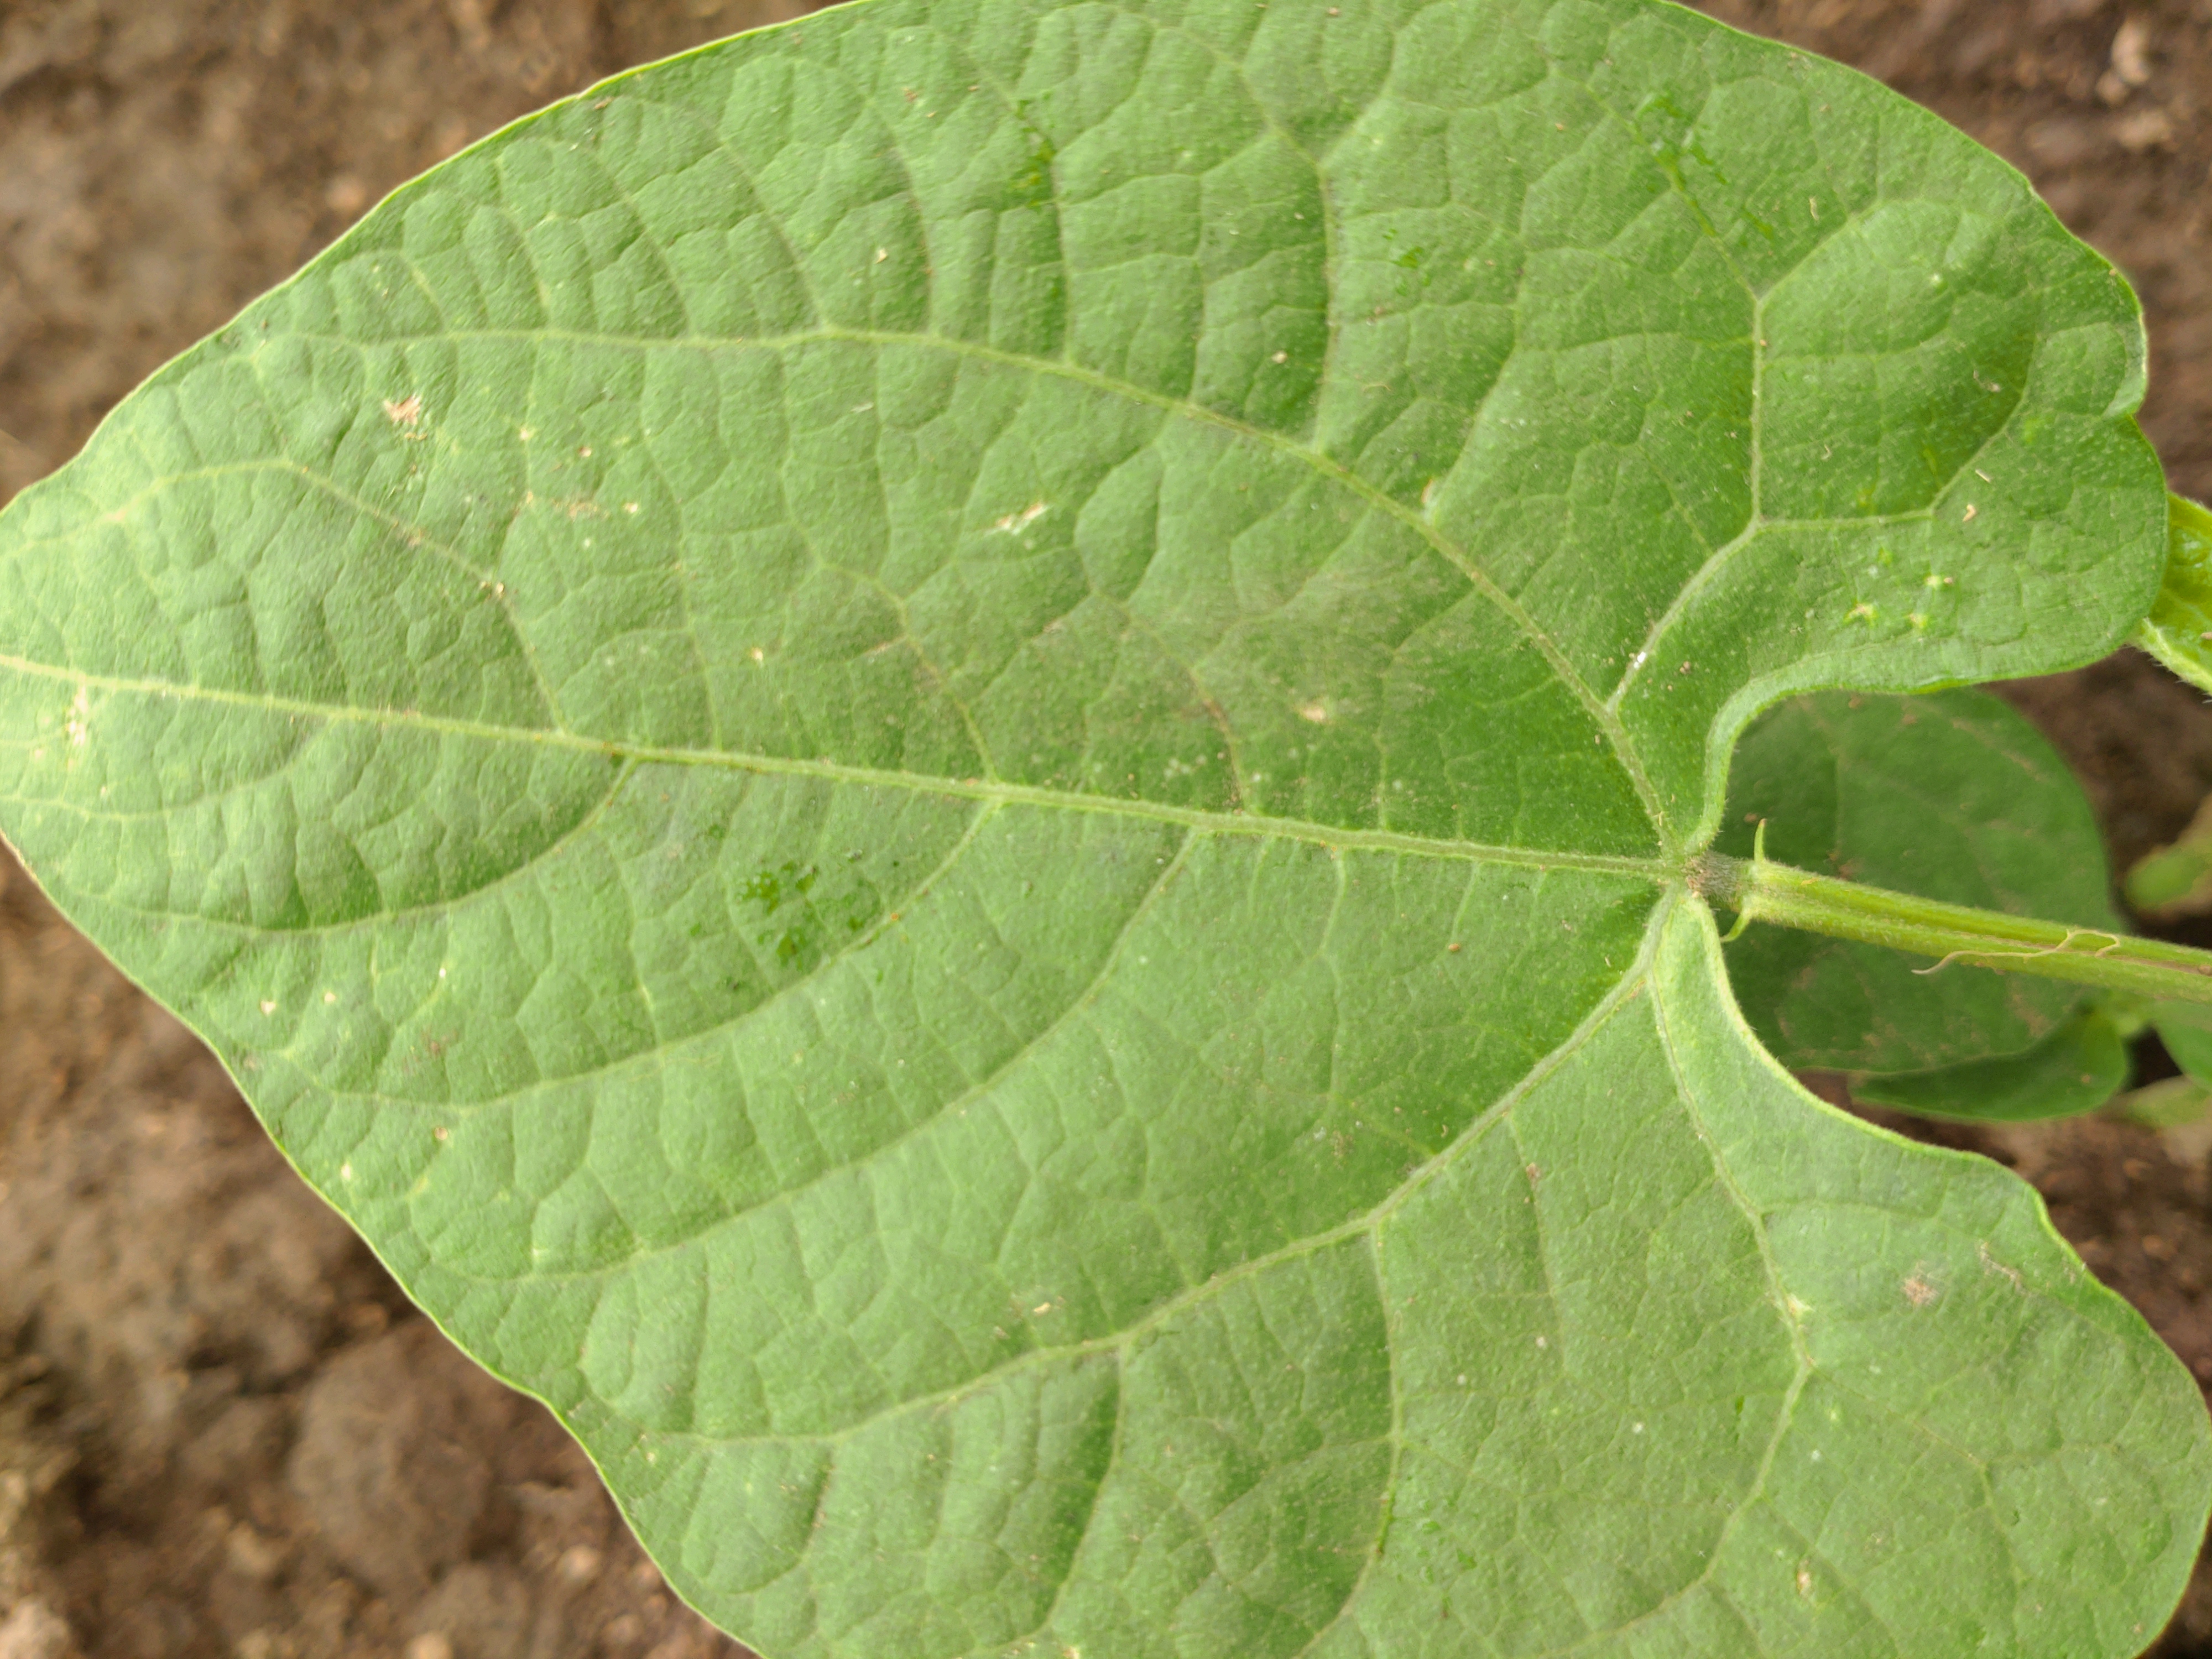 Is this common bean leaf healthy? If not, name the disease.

healthy
